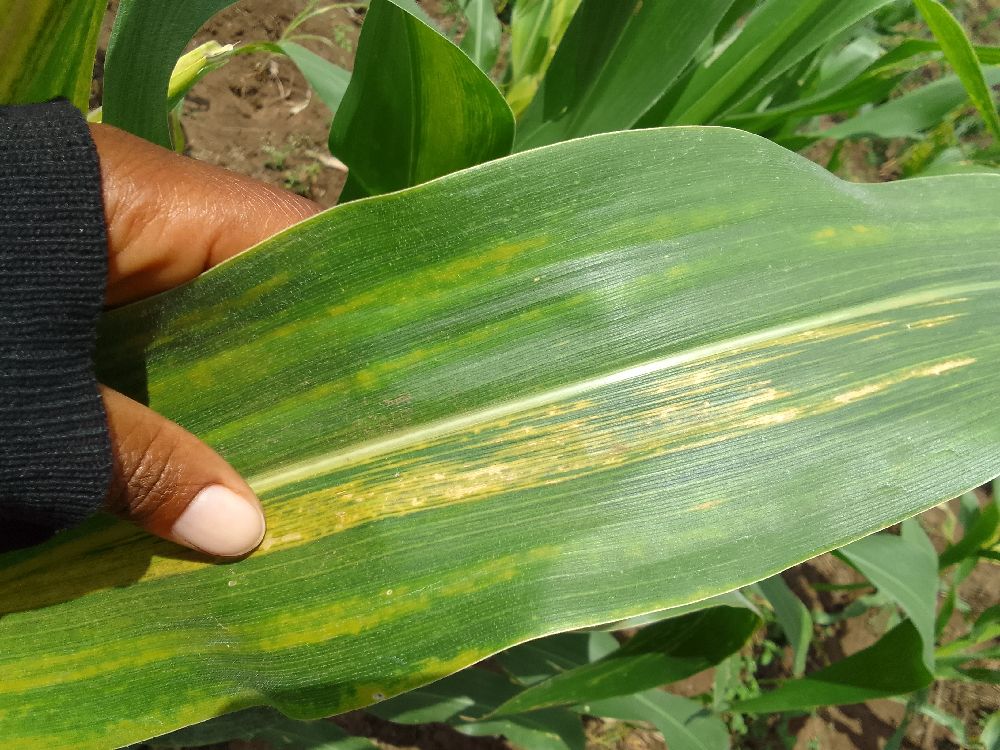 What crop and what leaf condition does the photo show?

maize, maize lethal necrosis
